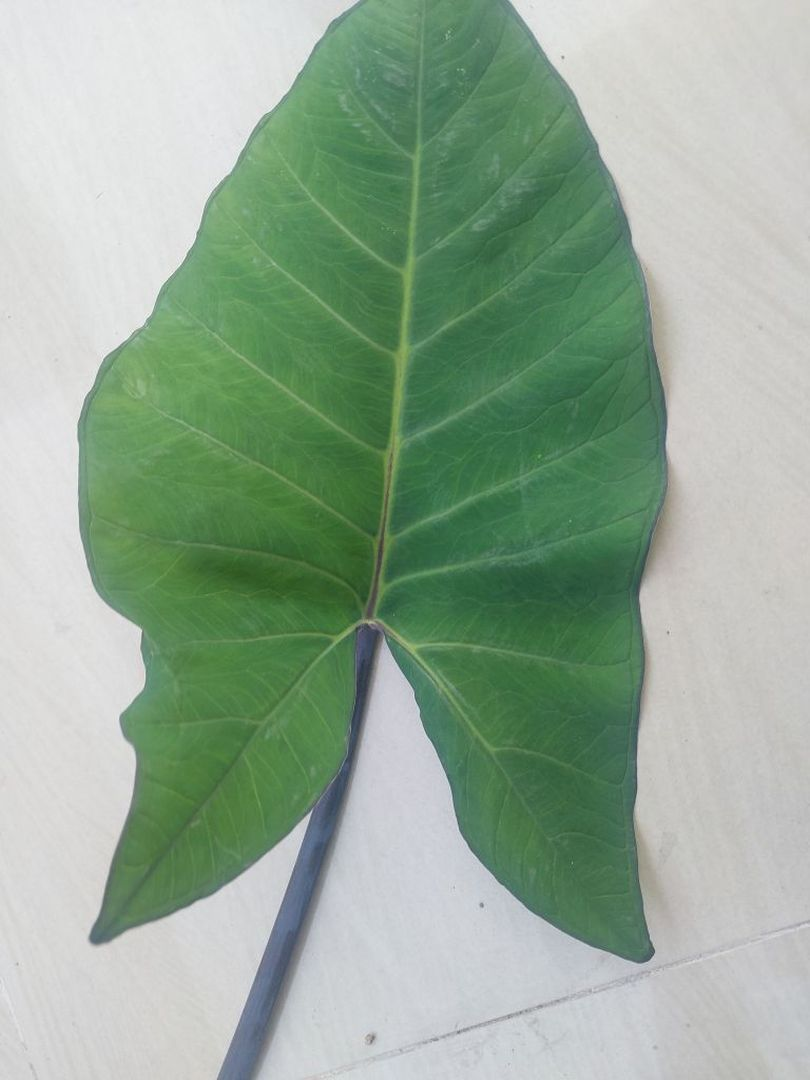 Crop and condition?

taro, healthy
